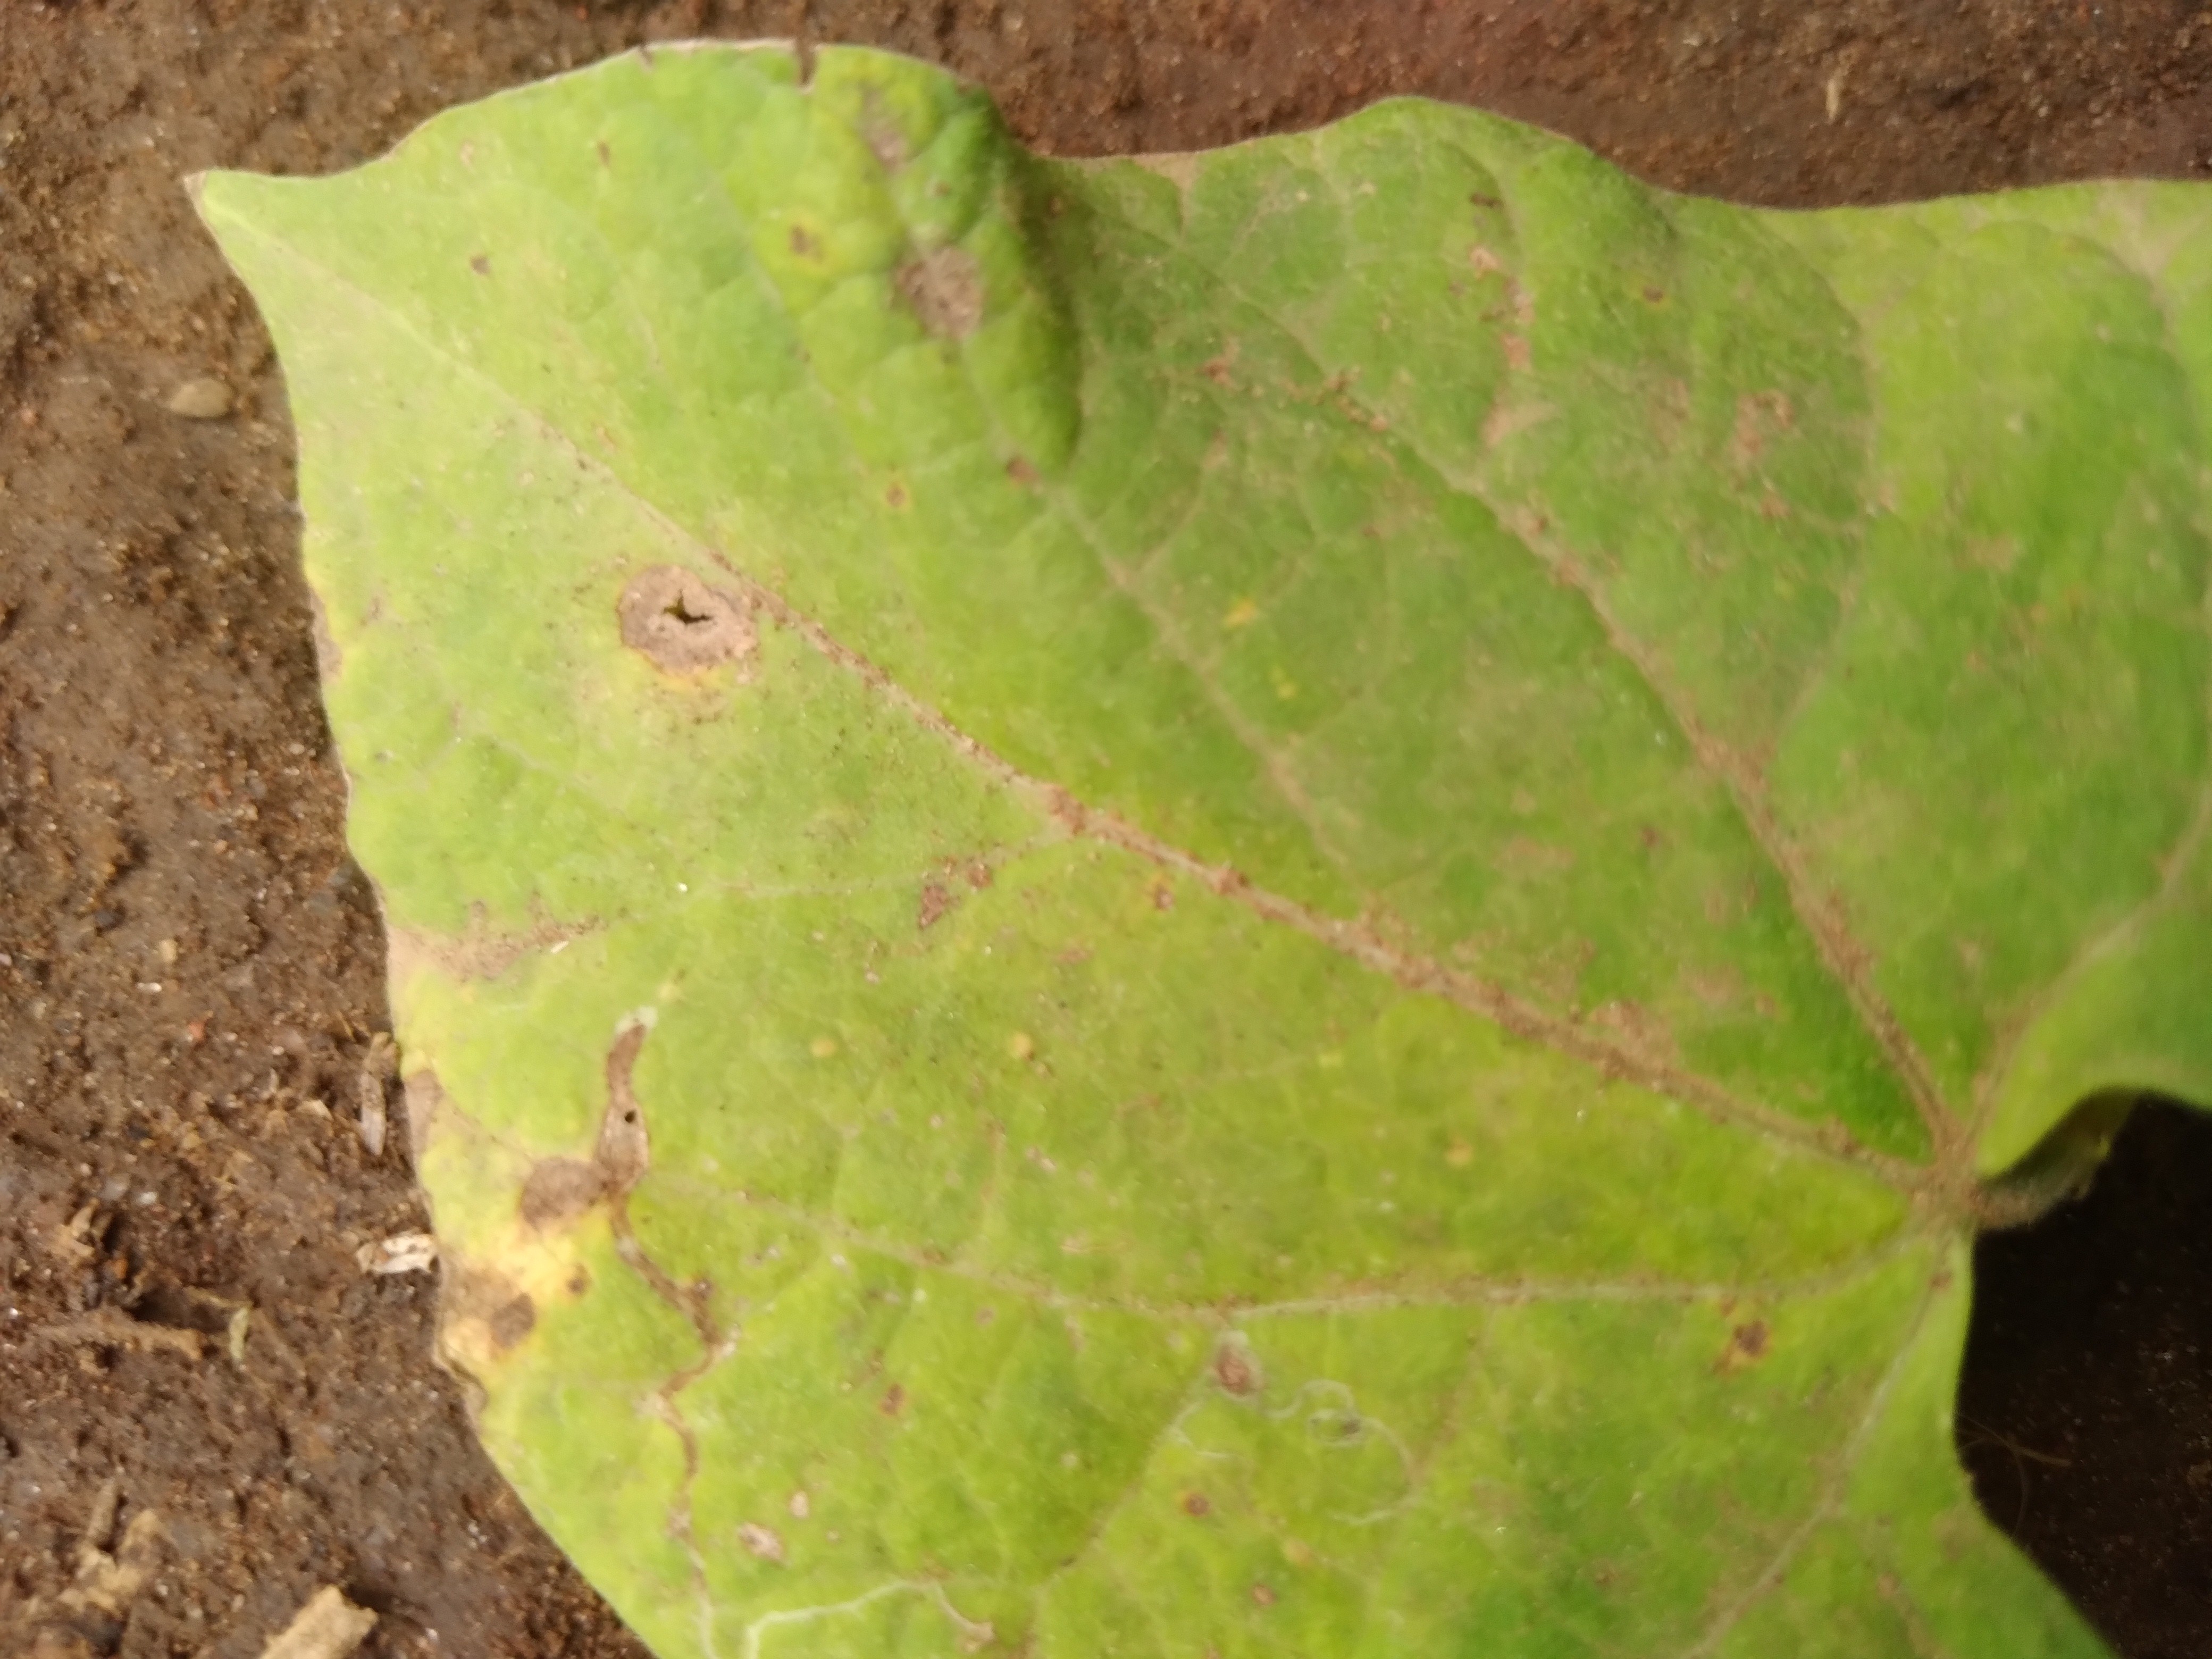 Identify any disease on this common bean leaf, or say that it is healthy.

rust
